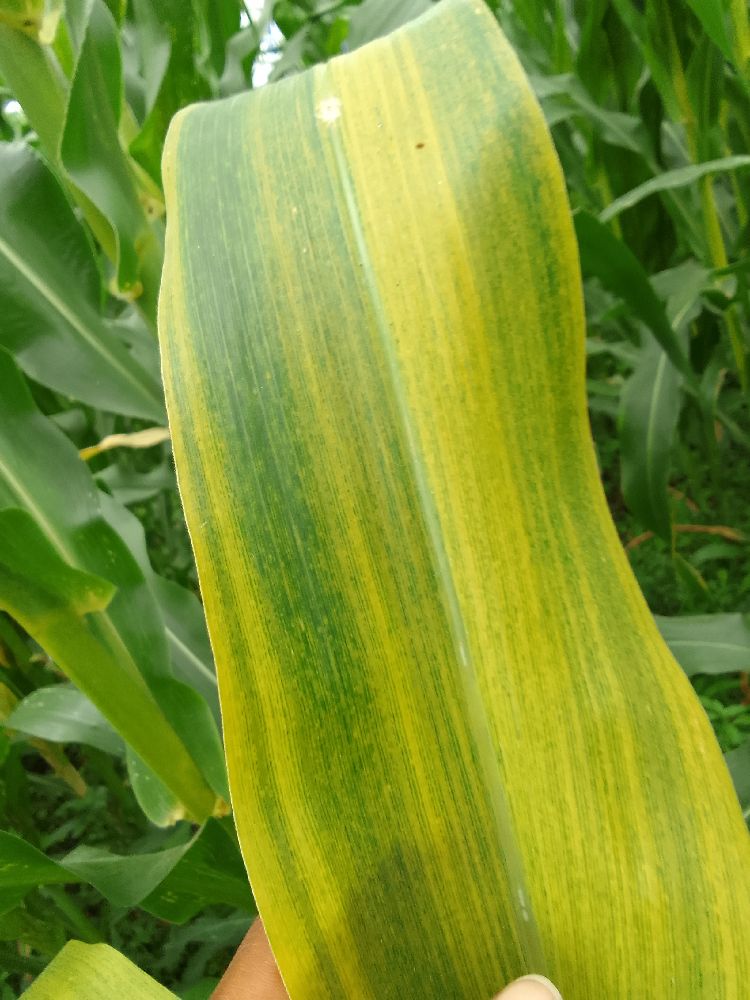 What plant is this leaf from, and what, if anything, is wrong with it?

maize, maize lethal necrosis
